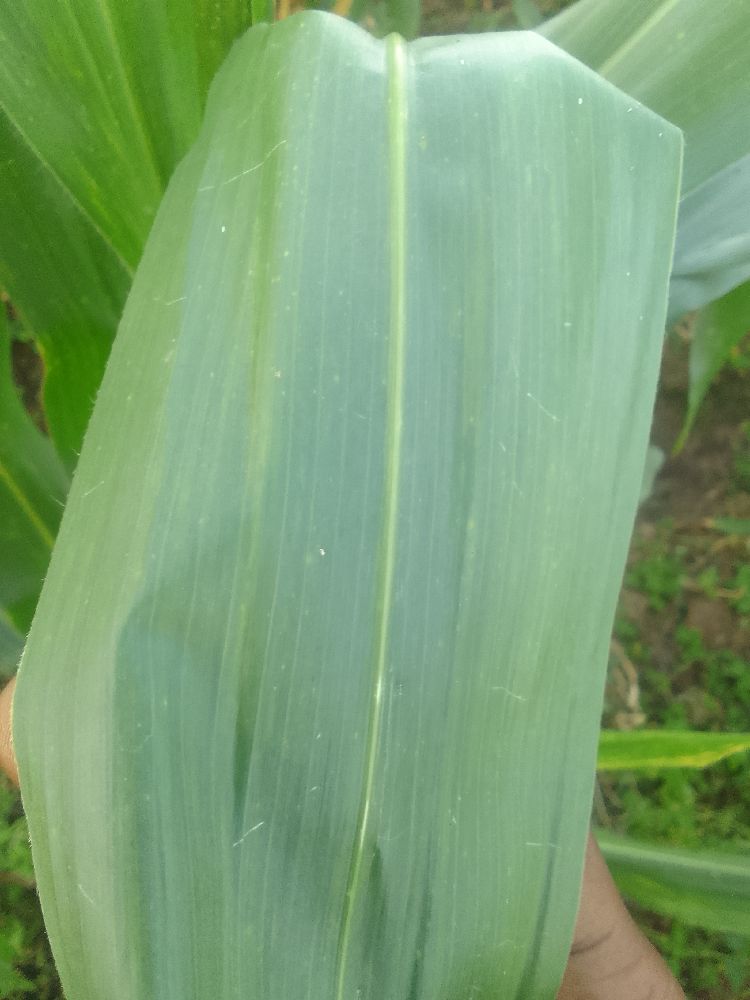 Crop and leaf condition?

maize, healthy
